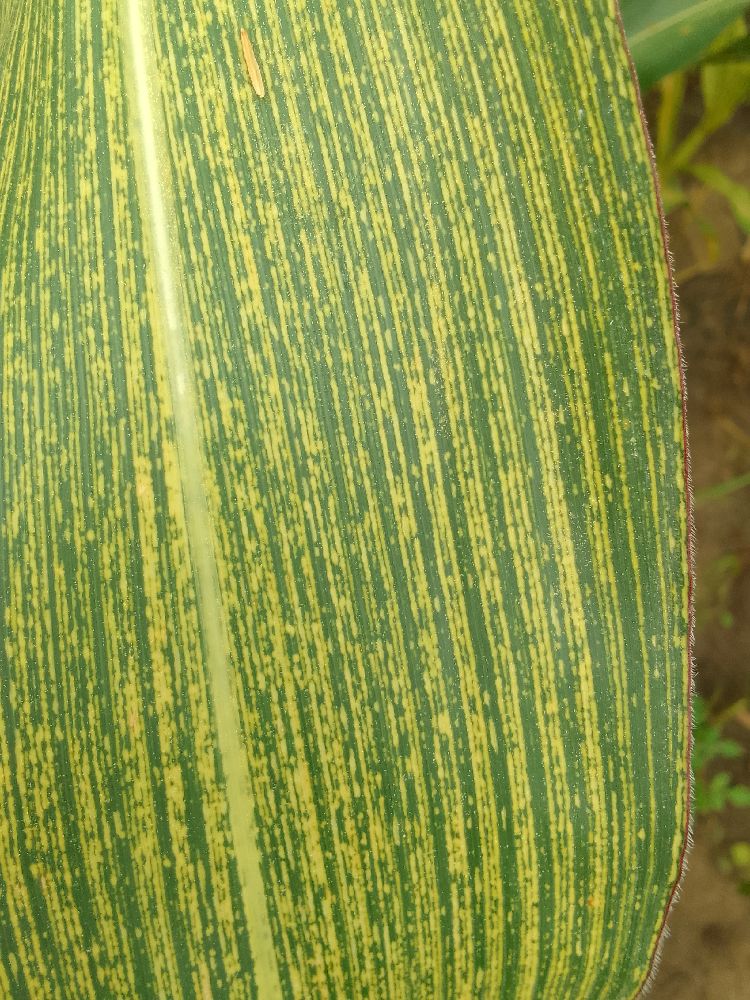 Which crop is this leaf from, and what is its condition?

maize, maize streak virus
